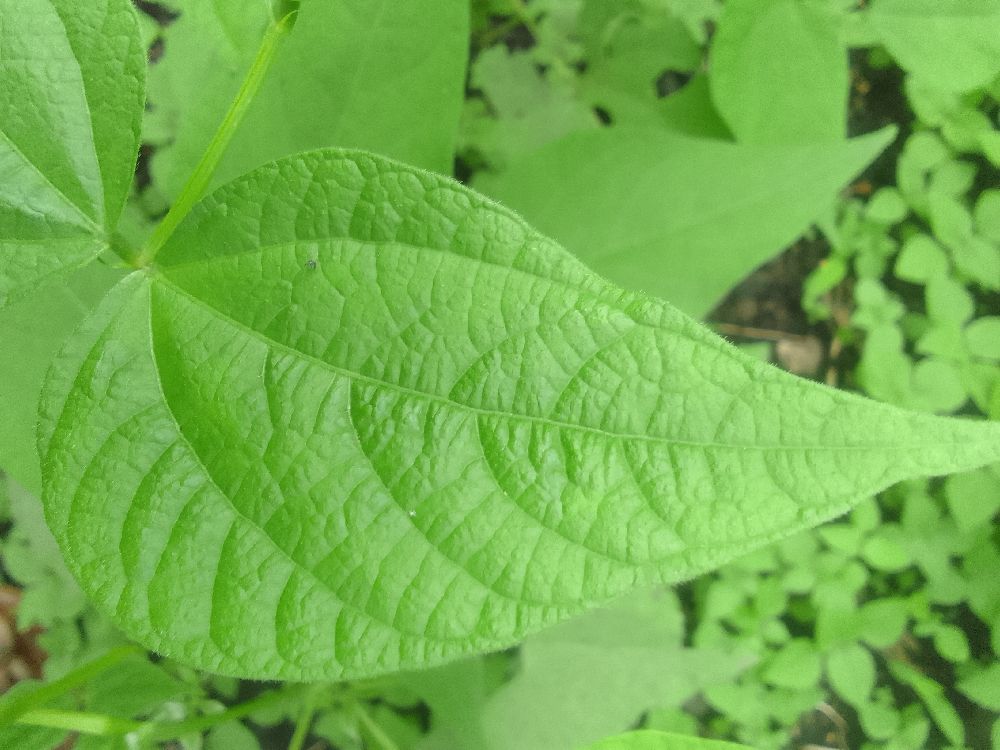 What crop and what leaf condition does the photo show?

common bean, healthy
